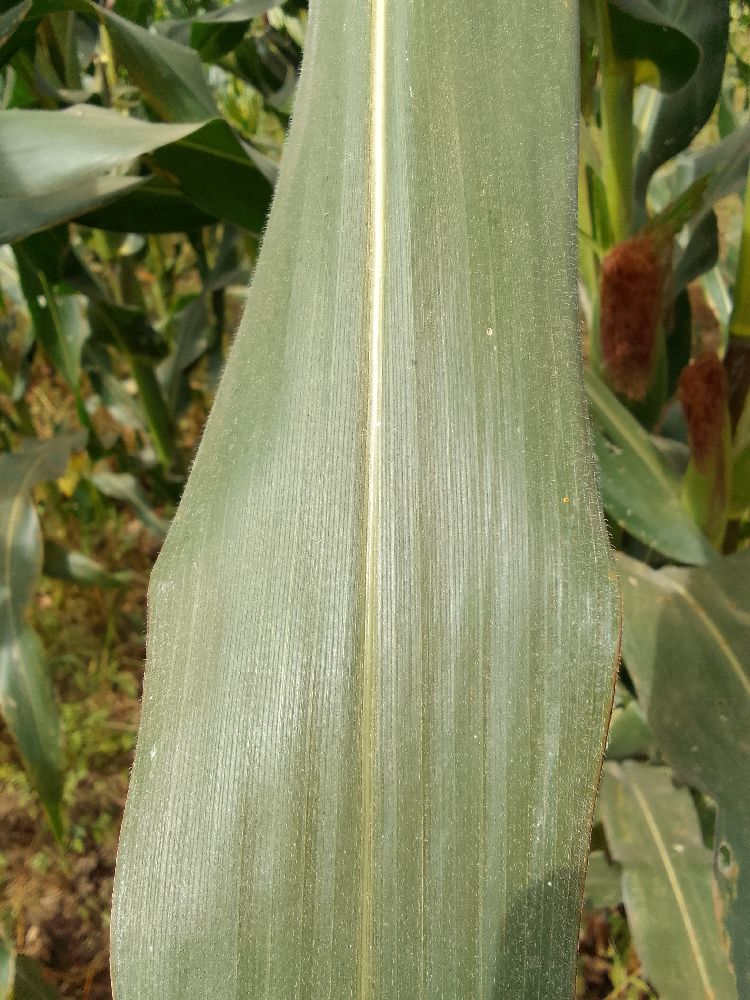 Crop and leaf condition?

maize, healthy
